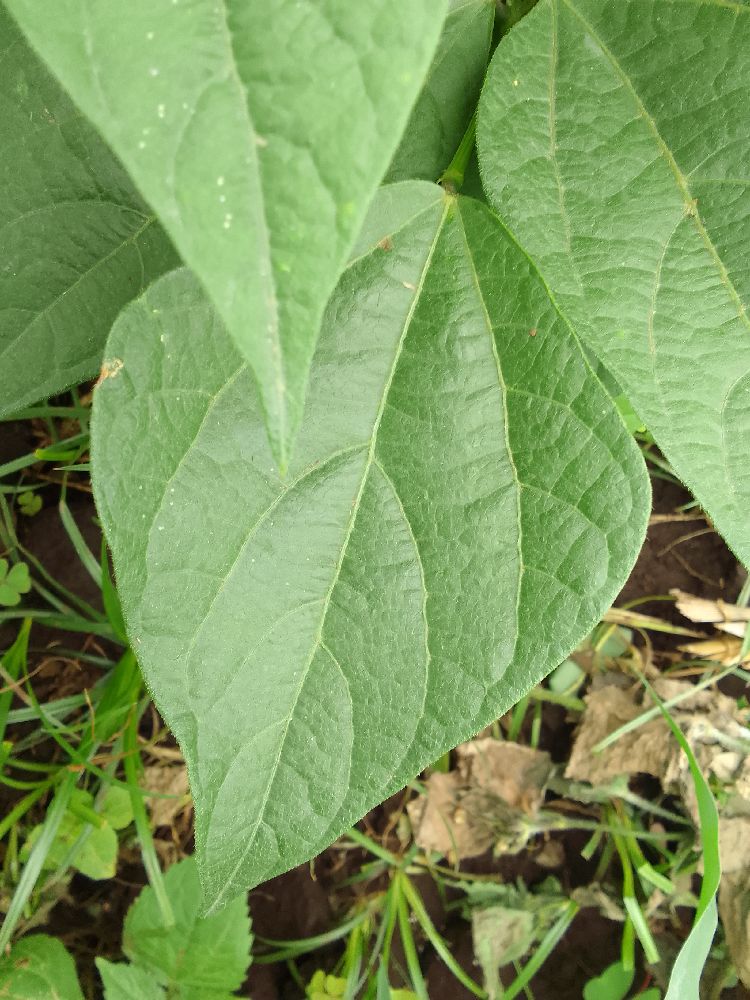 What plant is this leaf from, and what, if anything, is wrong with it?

common bean, healthy
